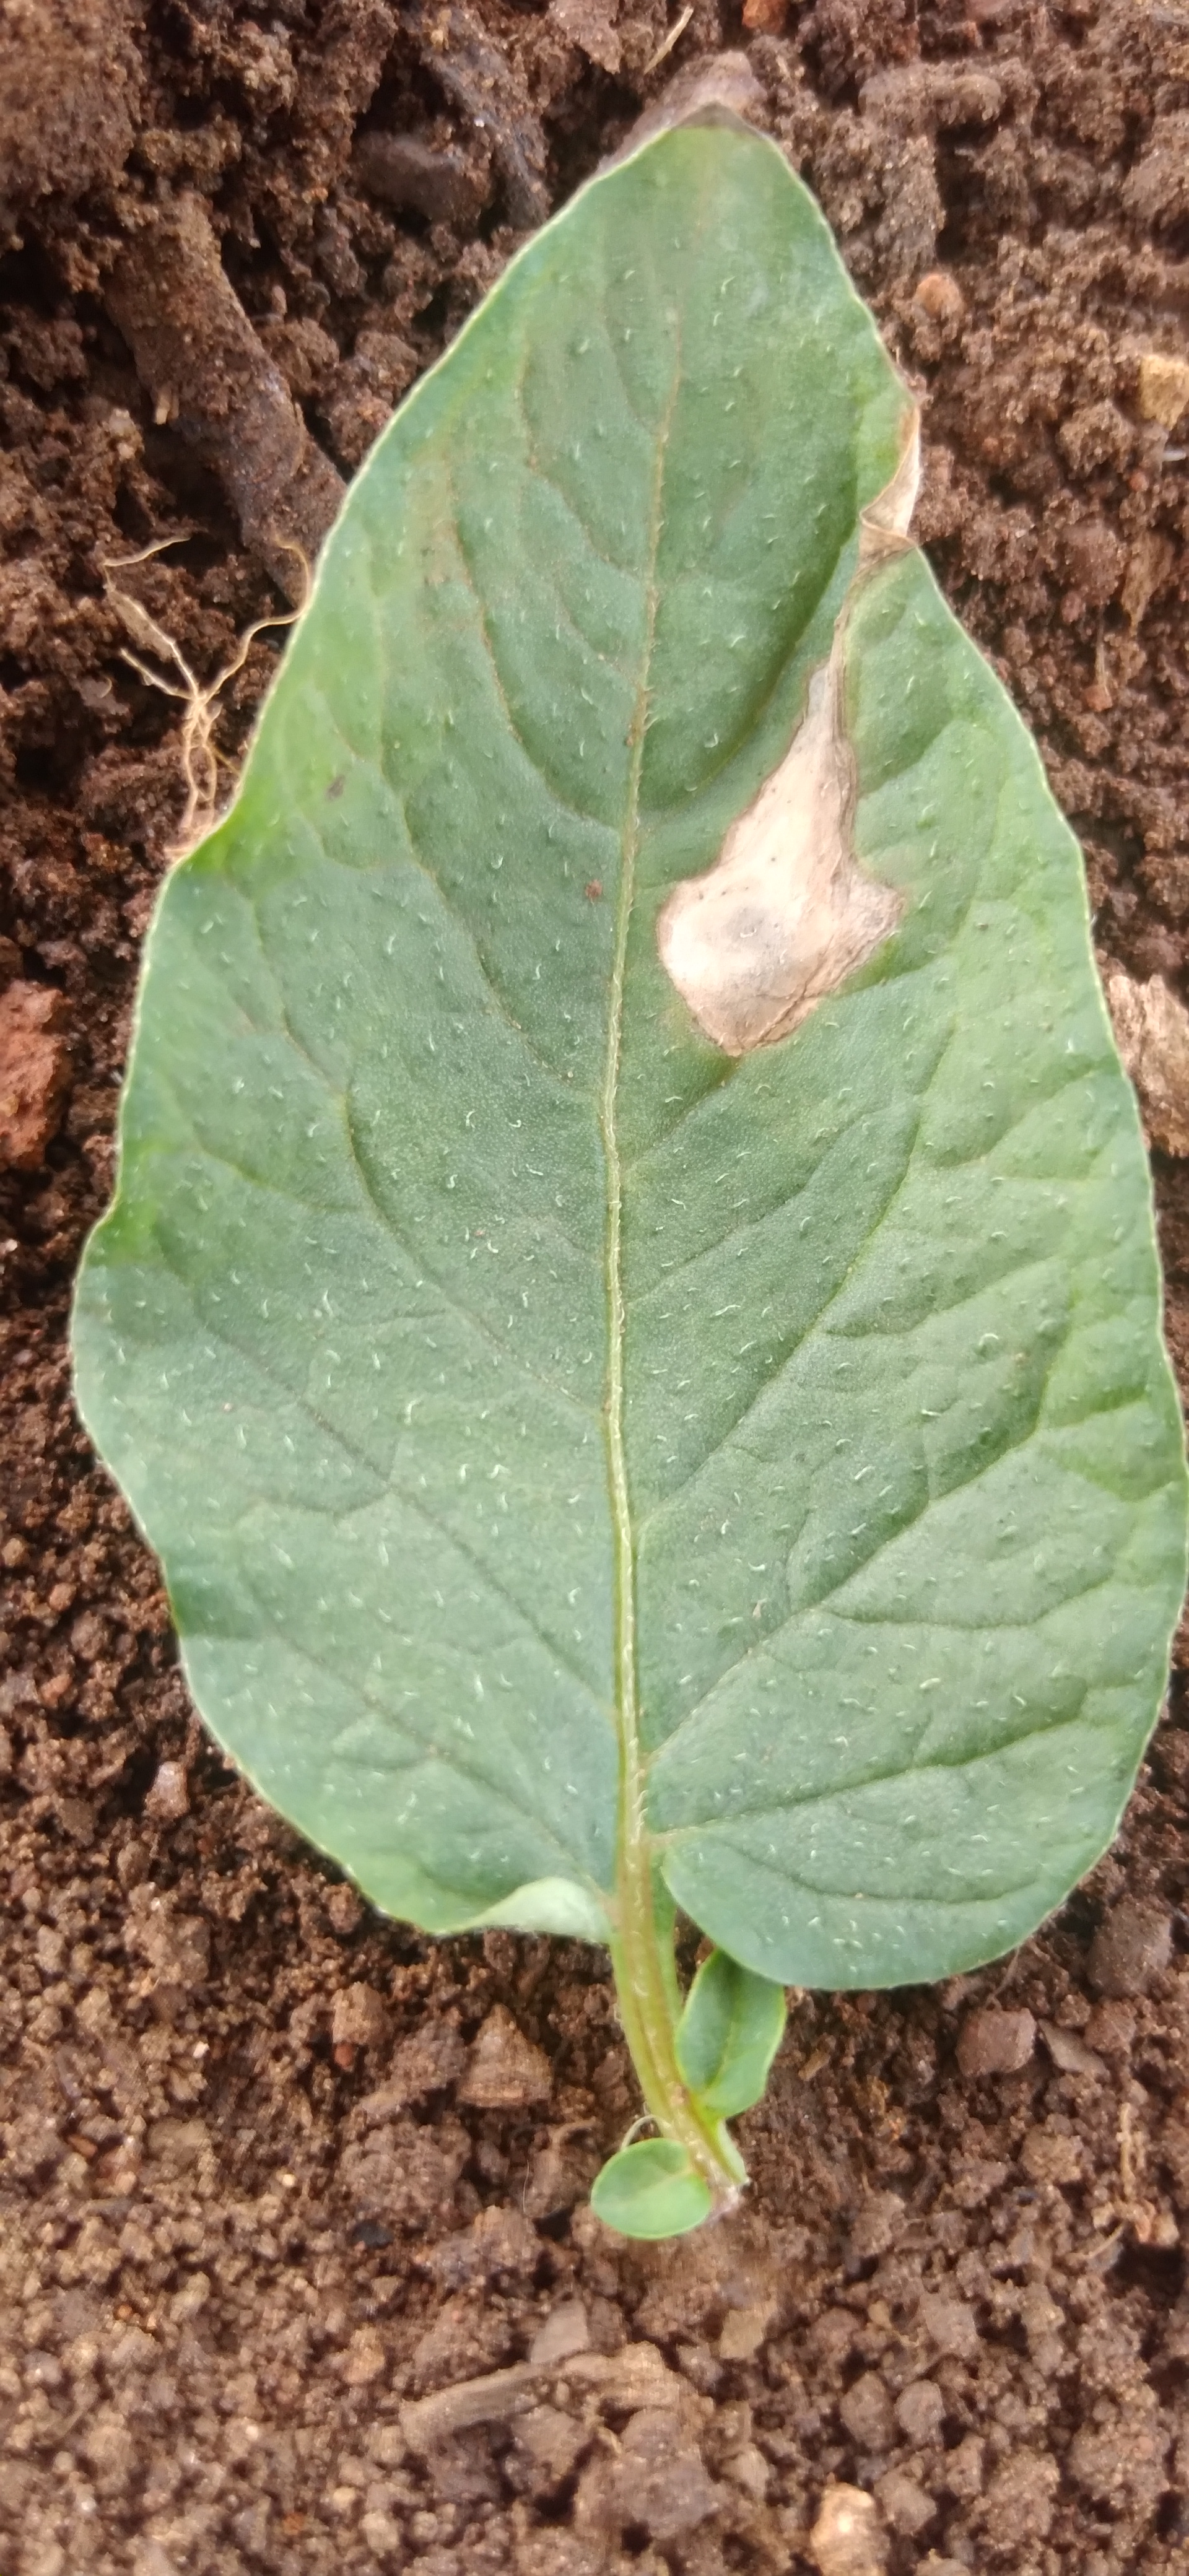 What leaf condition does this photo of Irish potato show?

early blight
